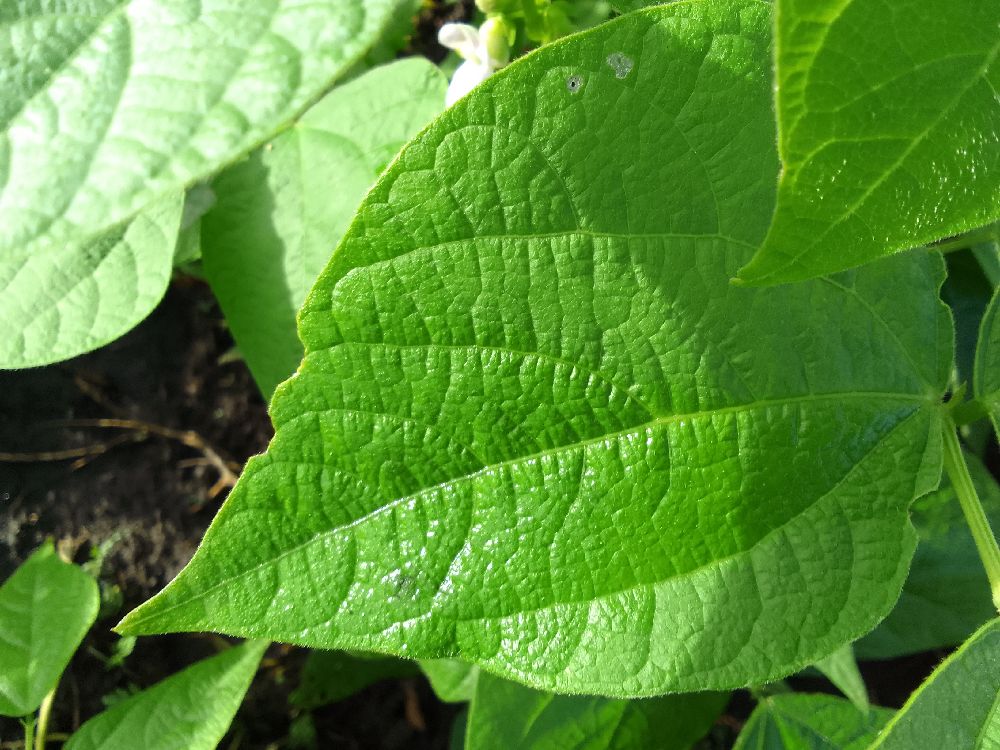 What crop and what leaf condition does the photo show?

common bean, healthy
